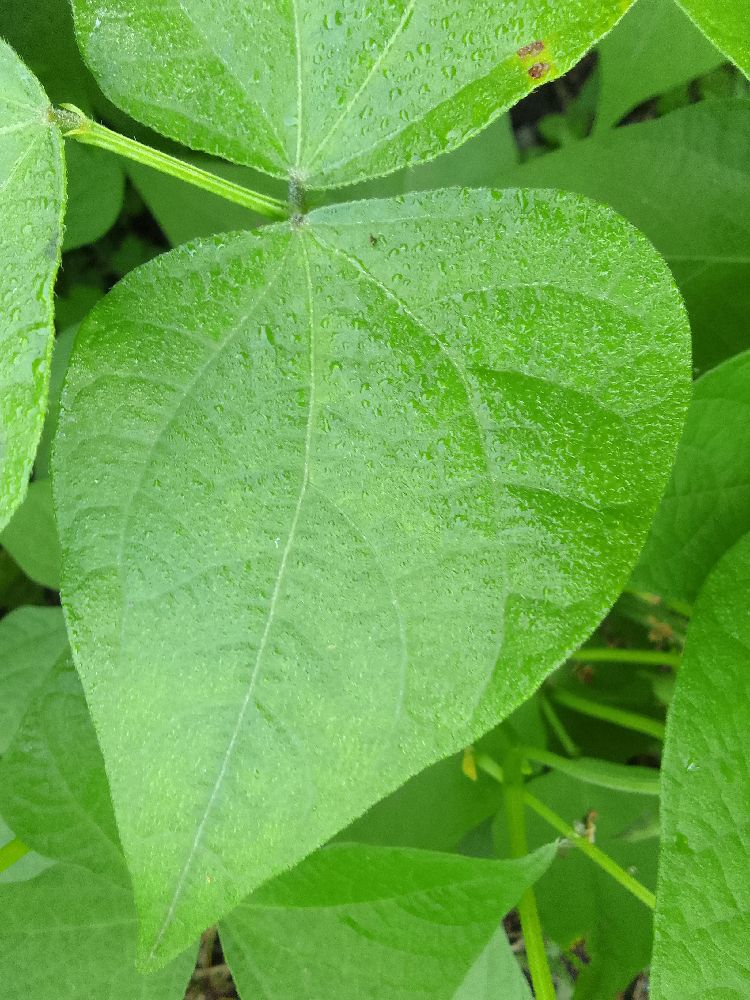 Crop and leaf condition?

common bean, healthy
